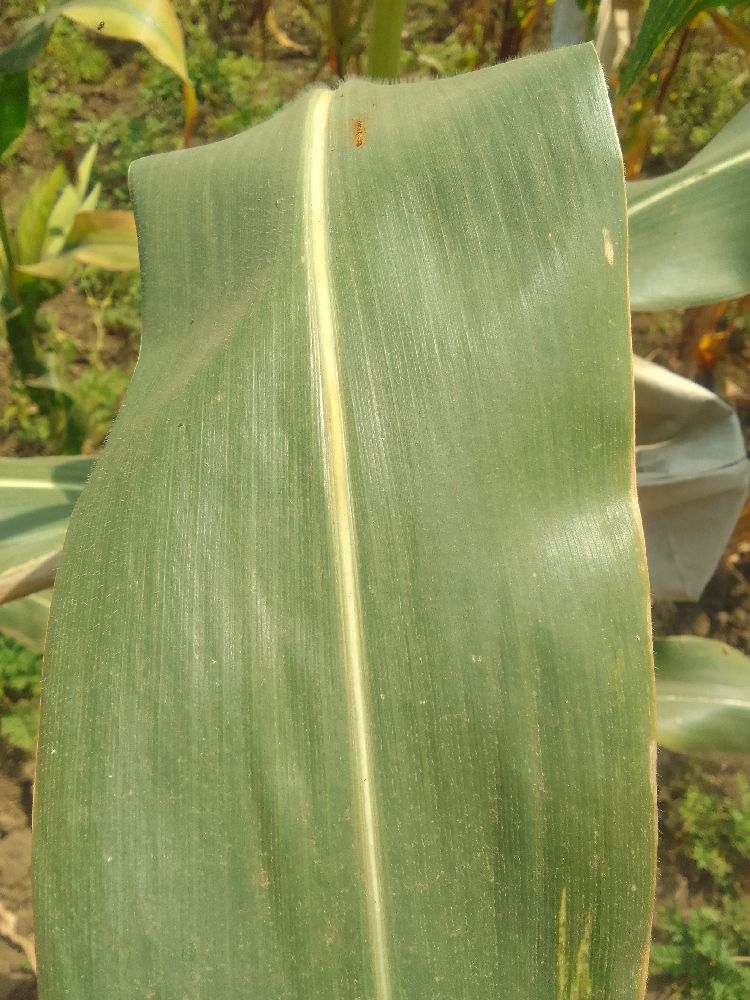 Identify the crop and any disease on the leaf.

maize, healthy
